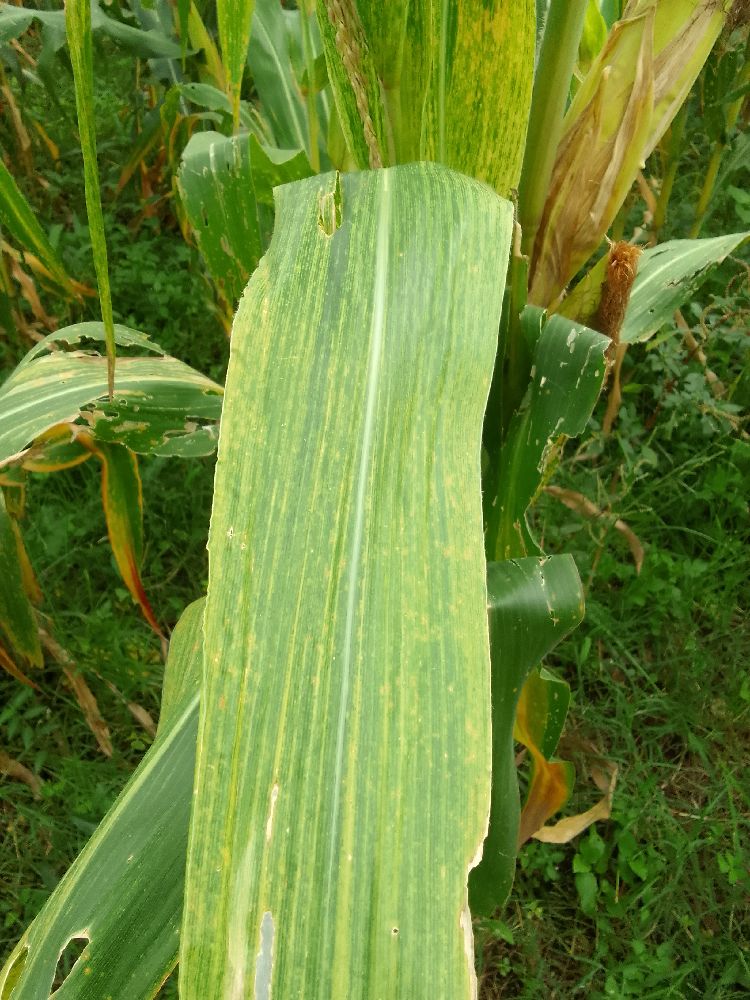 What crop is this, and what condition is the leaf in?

maize, maize lethal necrosis
